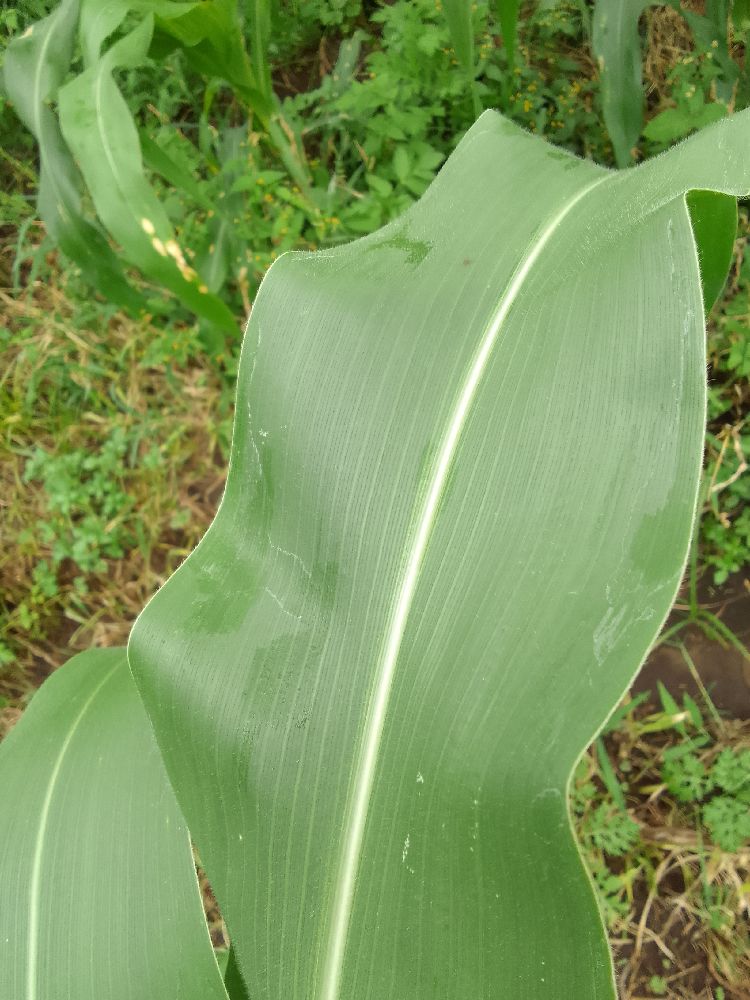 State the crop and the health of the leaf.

maize, healthy
